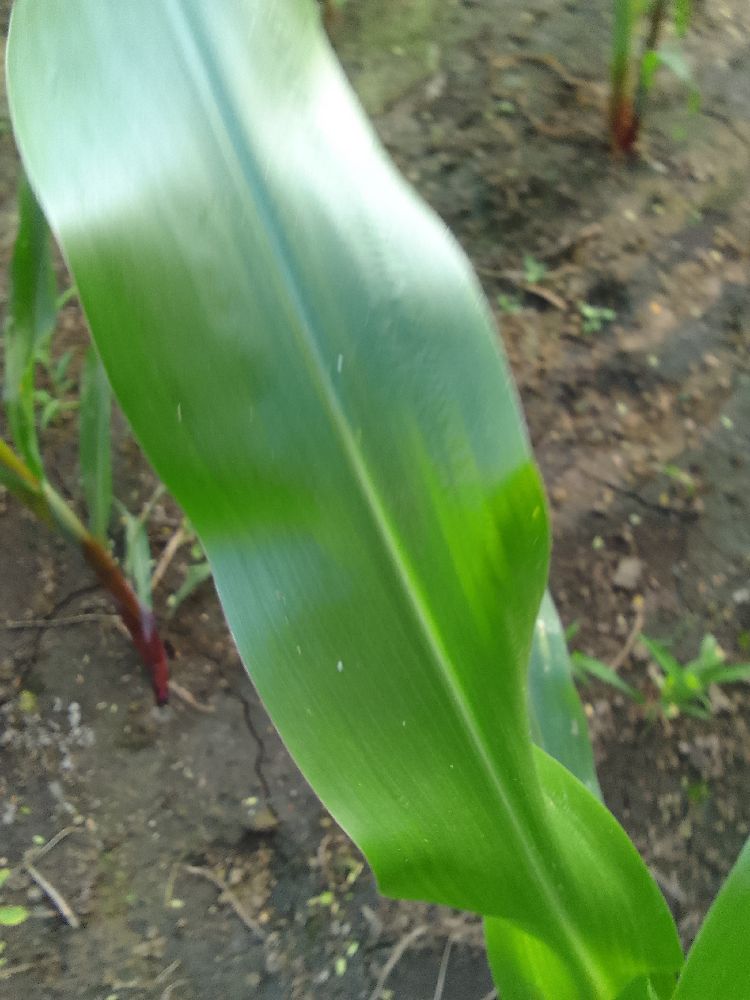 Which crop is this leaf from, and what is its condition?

maize, healthy
